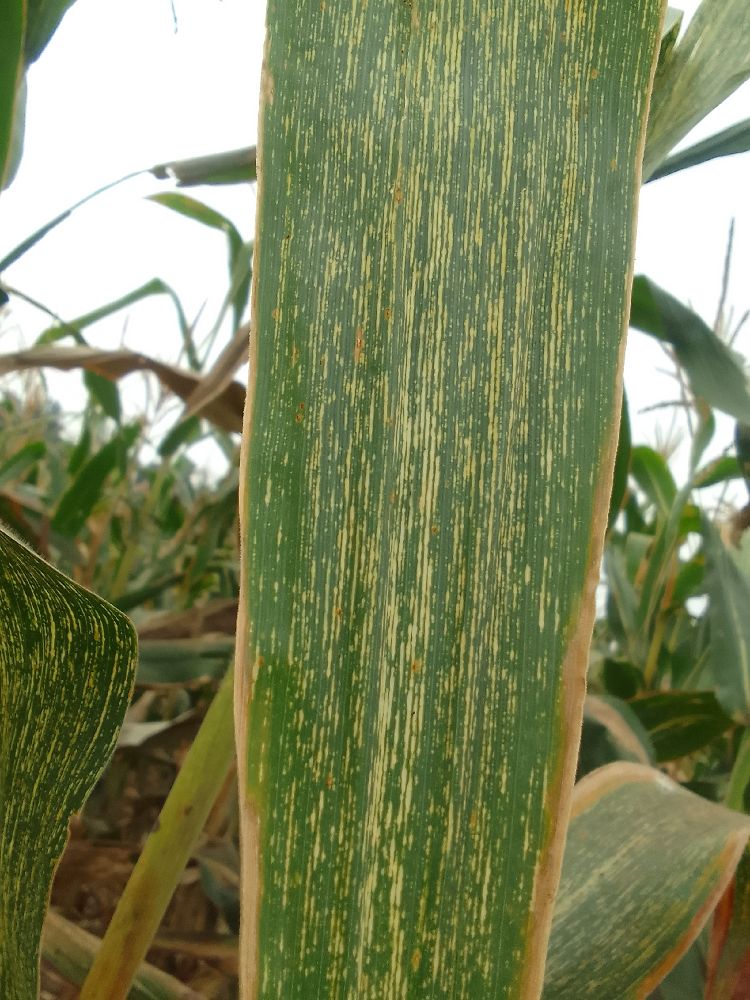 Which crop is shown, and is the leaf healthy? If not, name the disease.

maize, maize streak virus
